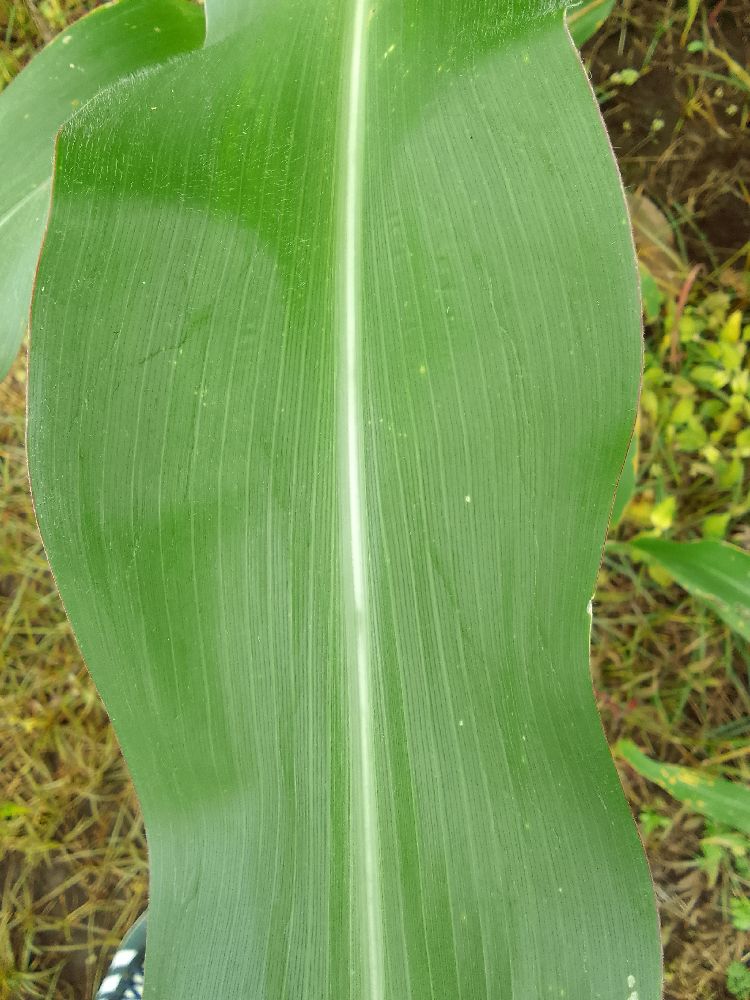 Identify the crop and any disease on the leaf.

maize, healthy
